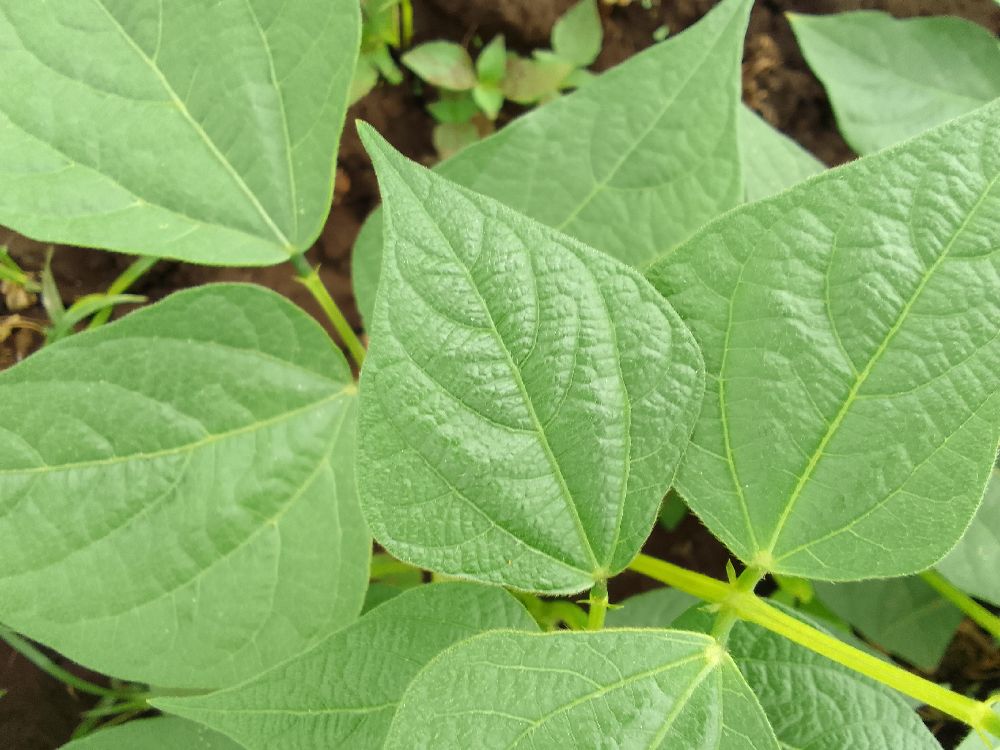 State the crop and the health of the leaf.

common bean, healthy
